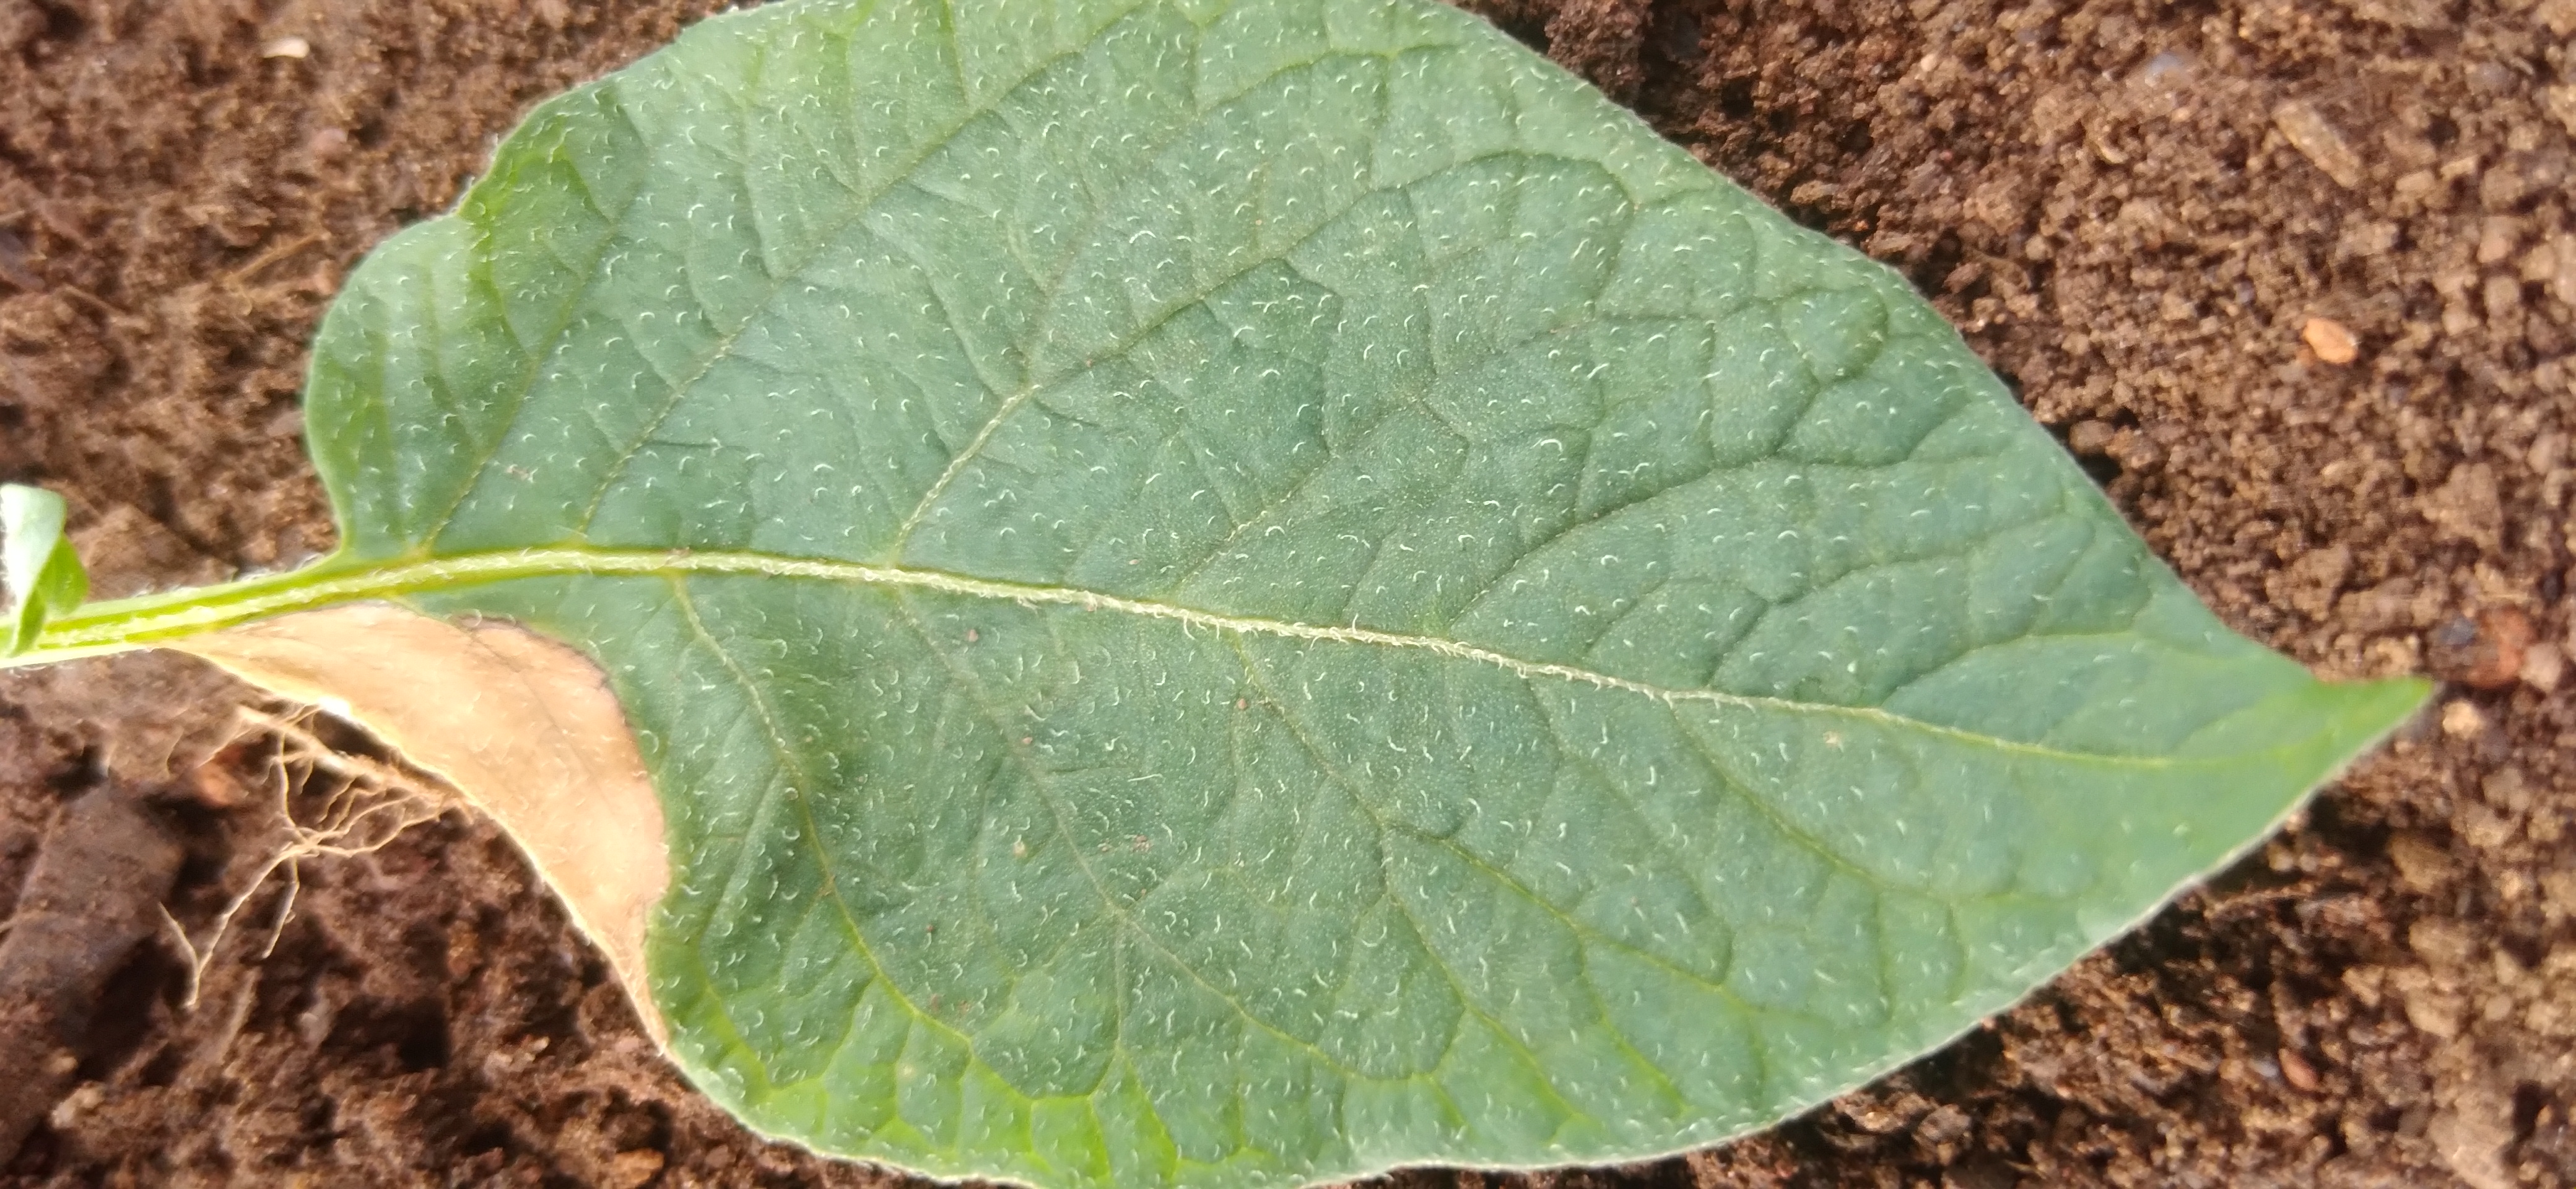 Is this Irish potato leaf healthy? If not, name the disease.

early blight
